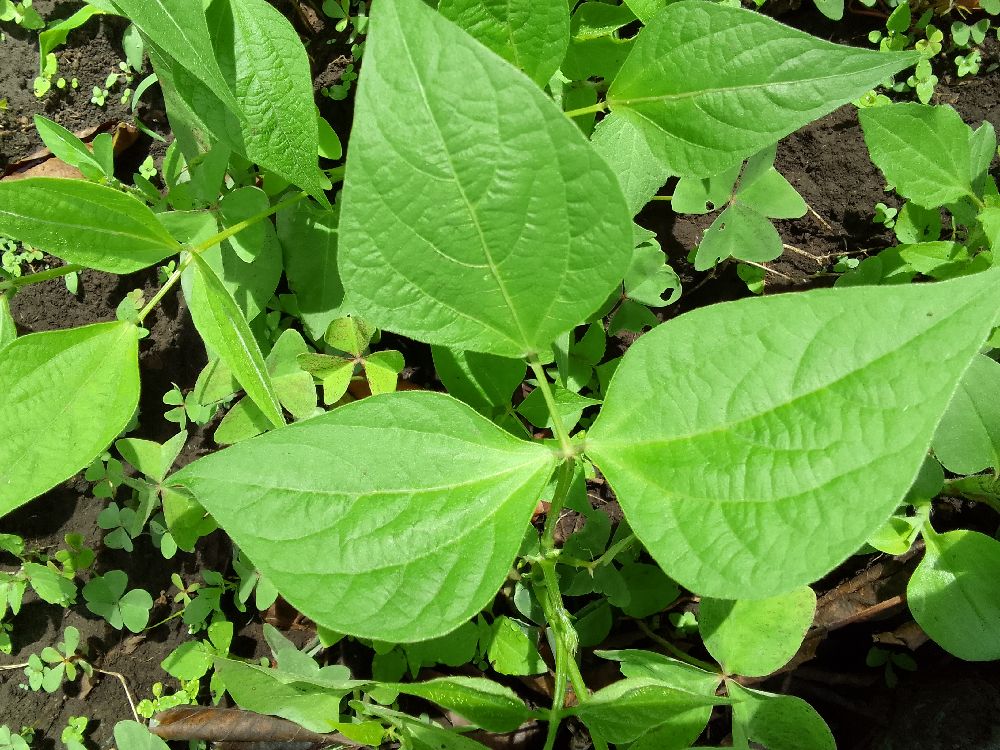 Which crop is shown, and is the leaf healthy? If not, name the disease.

common bean, healthy
